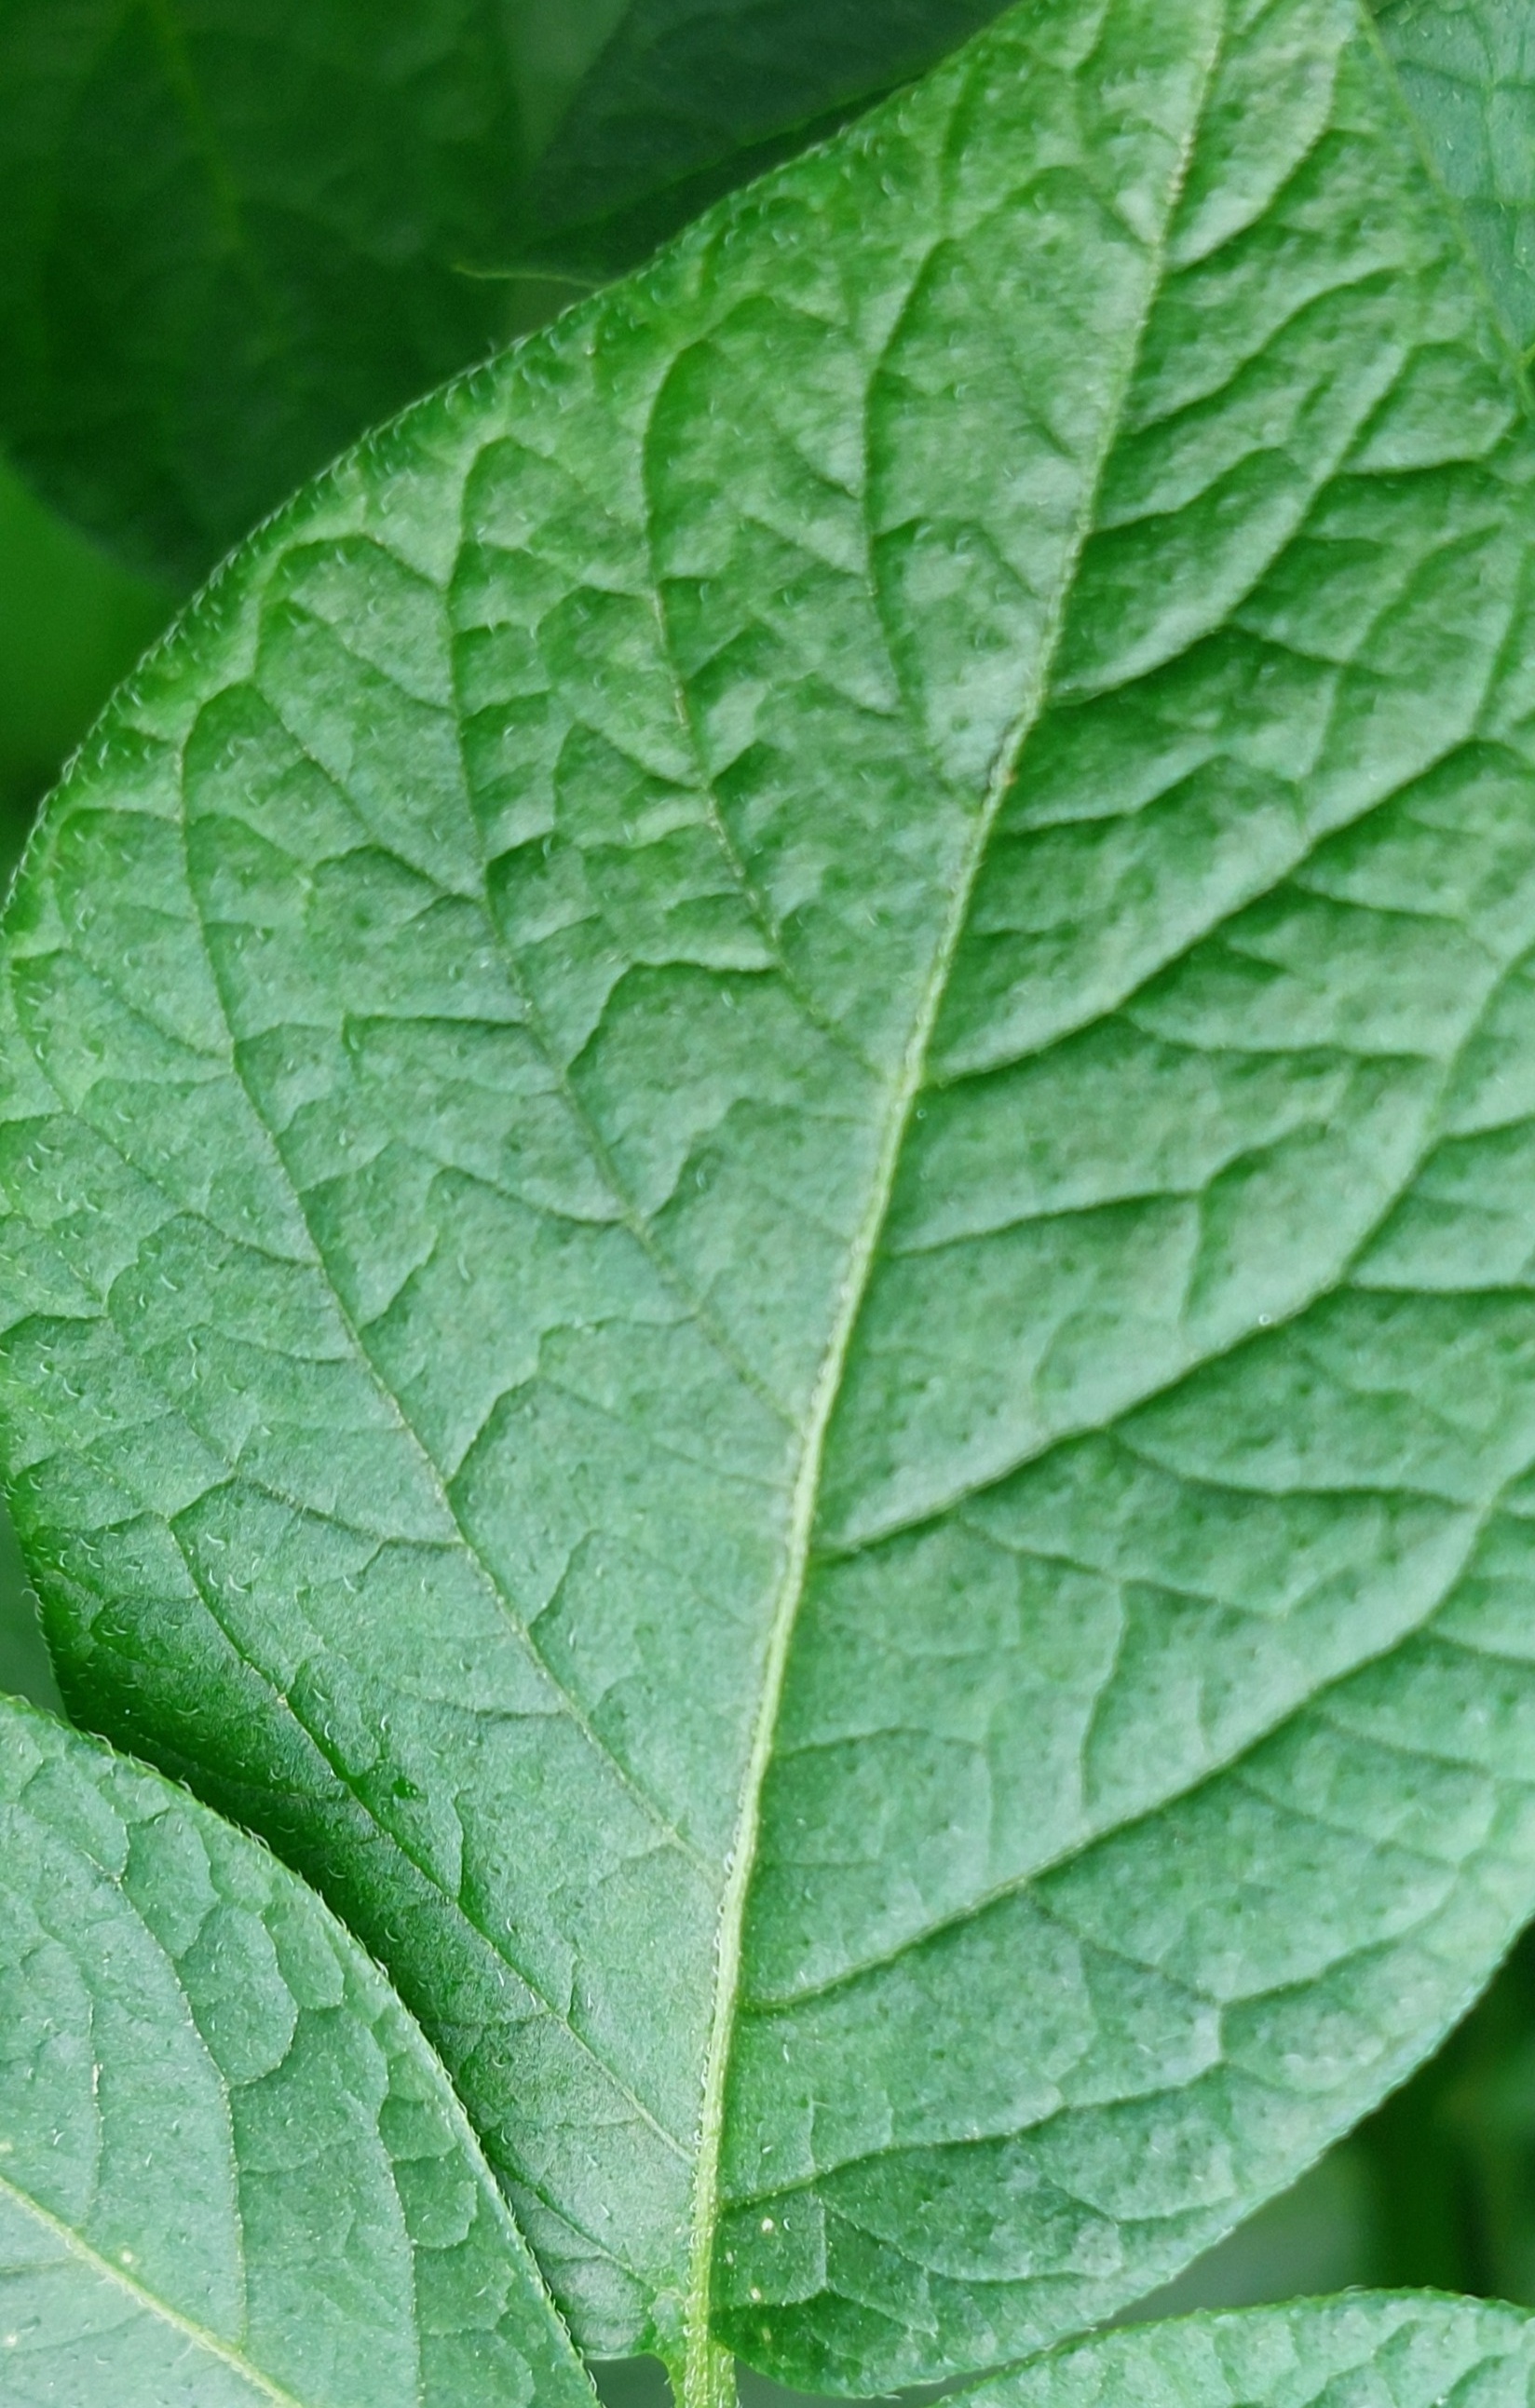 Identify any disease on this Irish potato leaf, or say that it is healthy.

healthy
